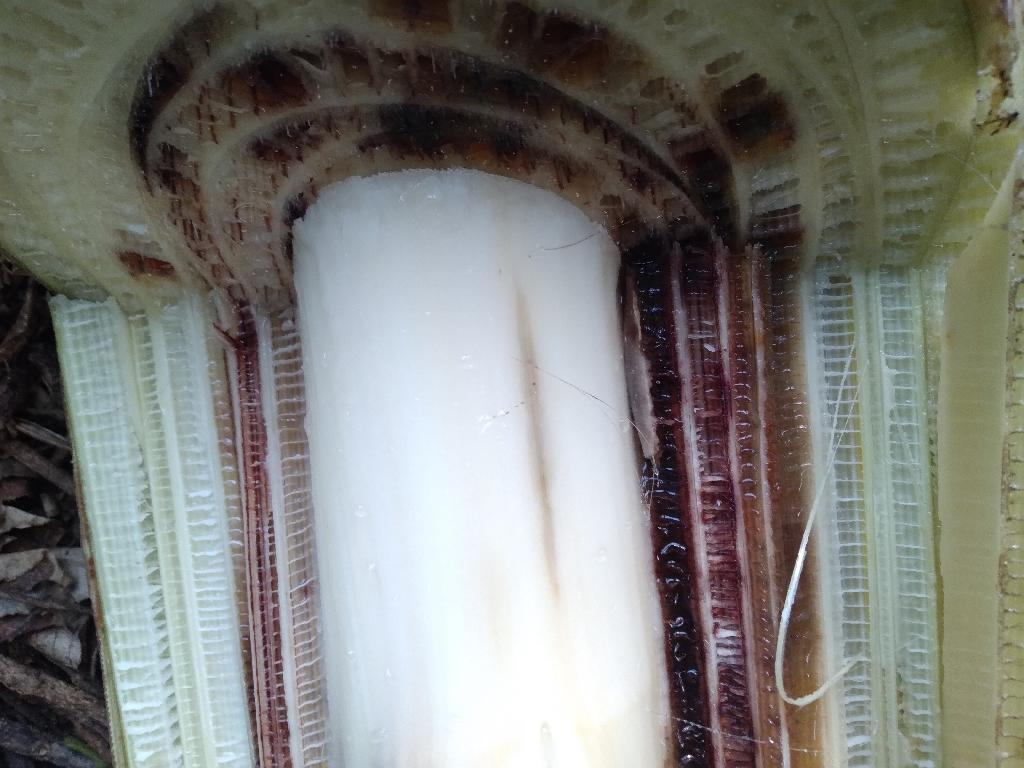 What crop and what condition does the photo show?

banana, fusarium wilt race 1
